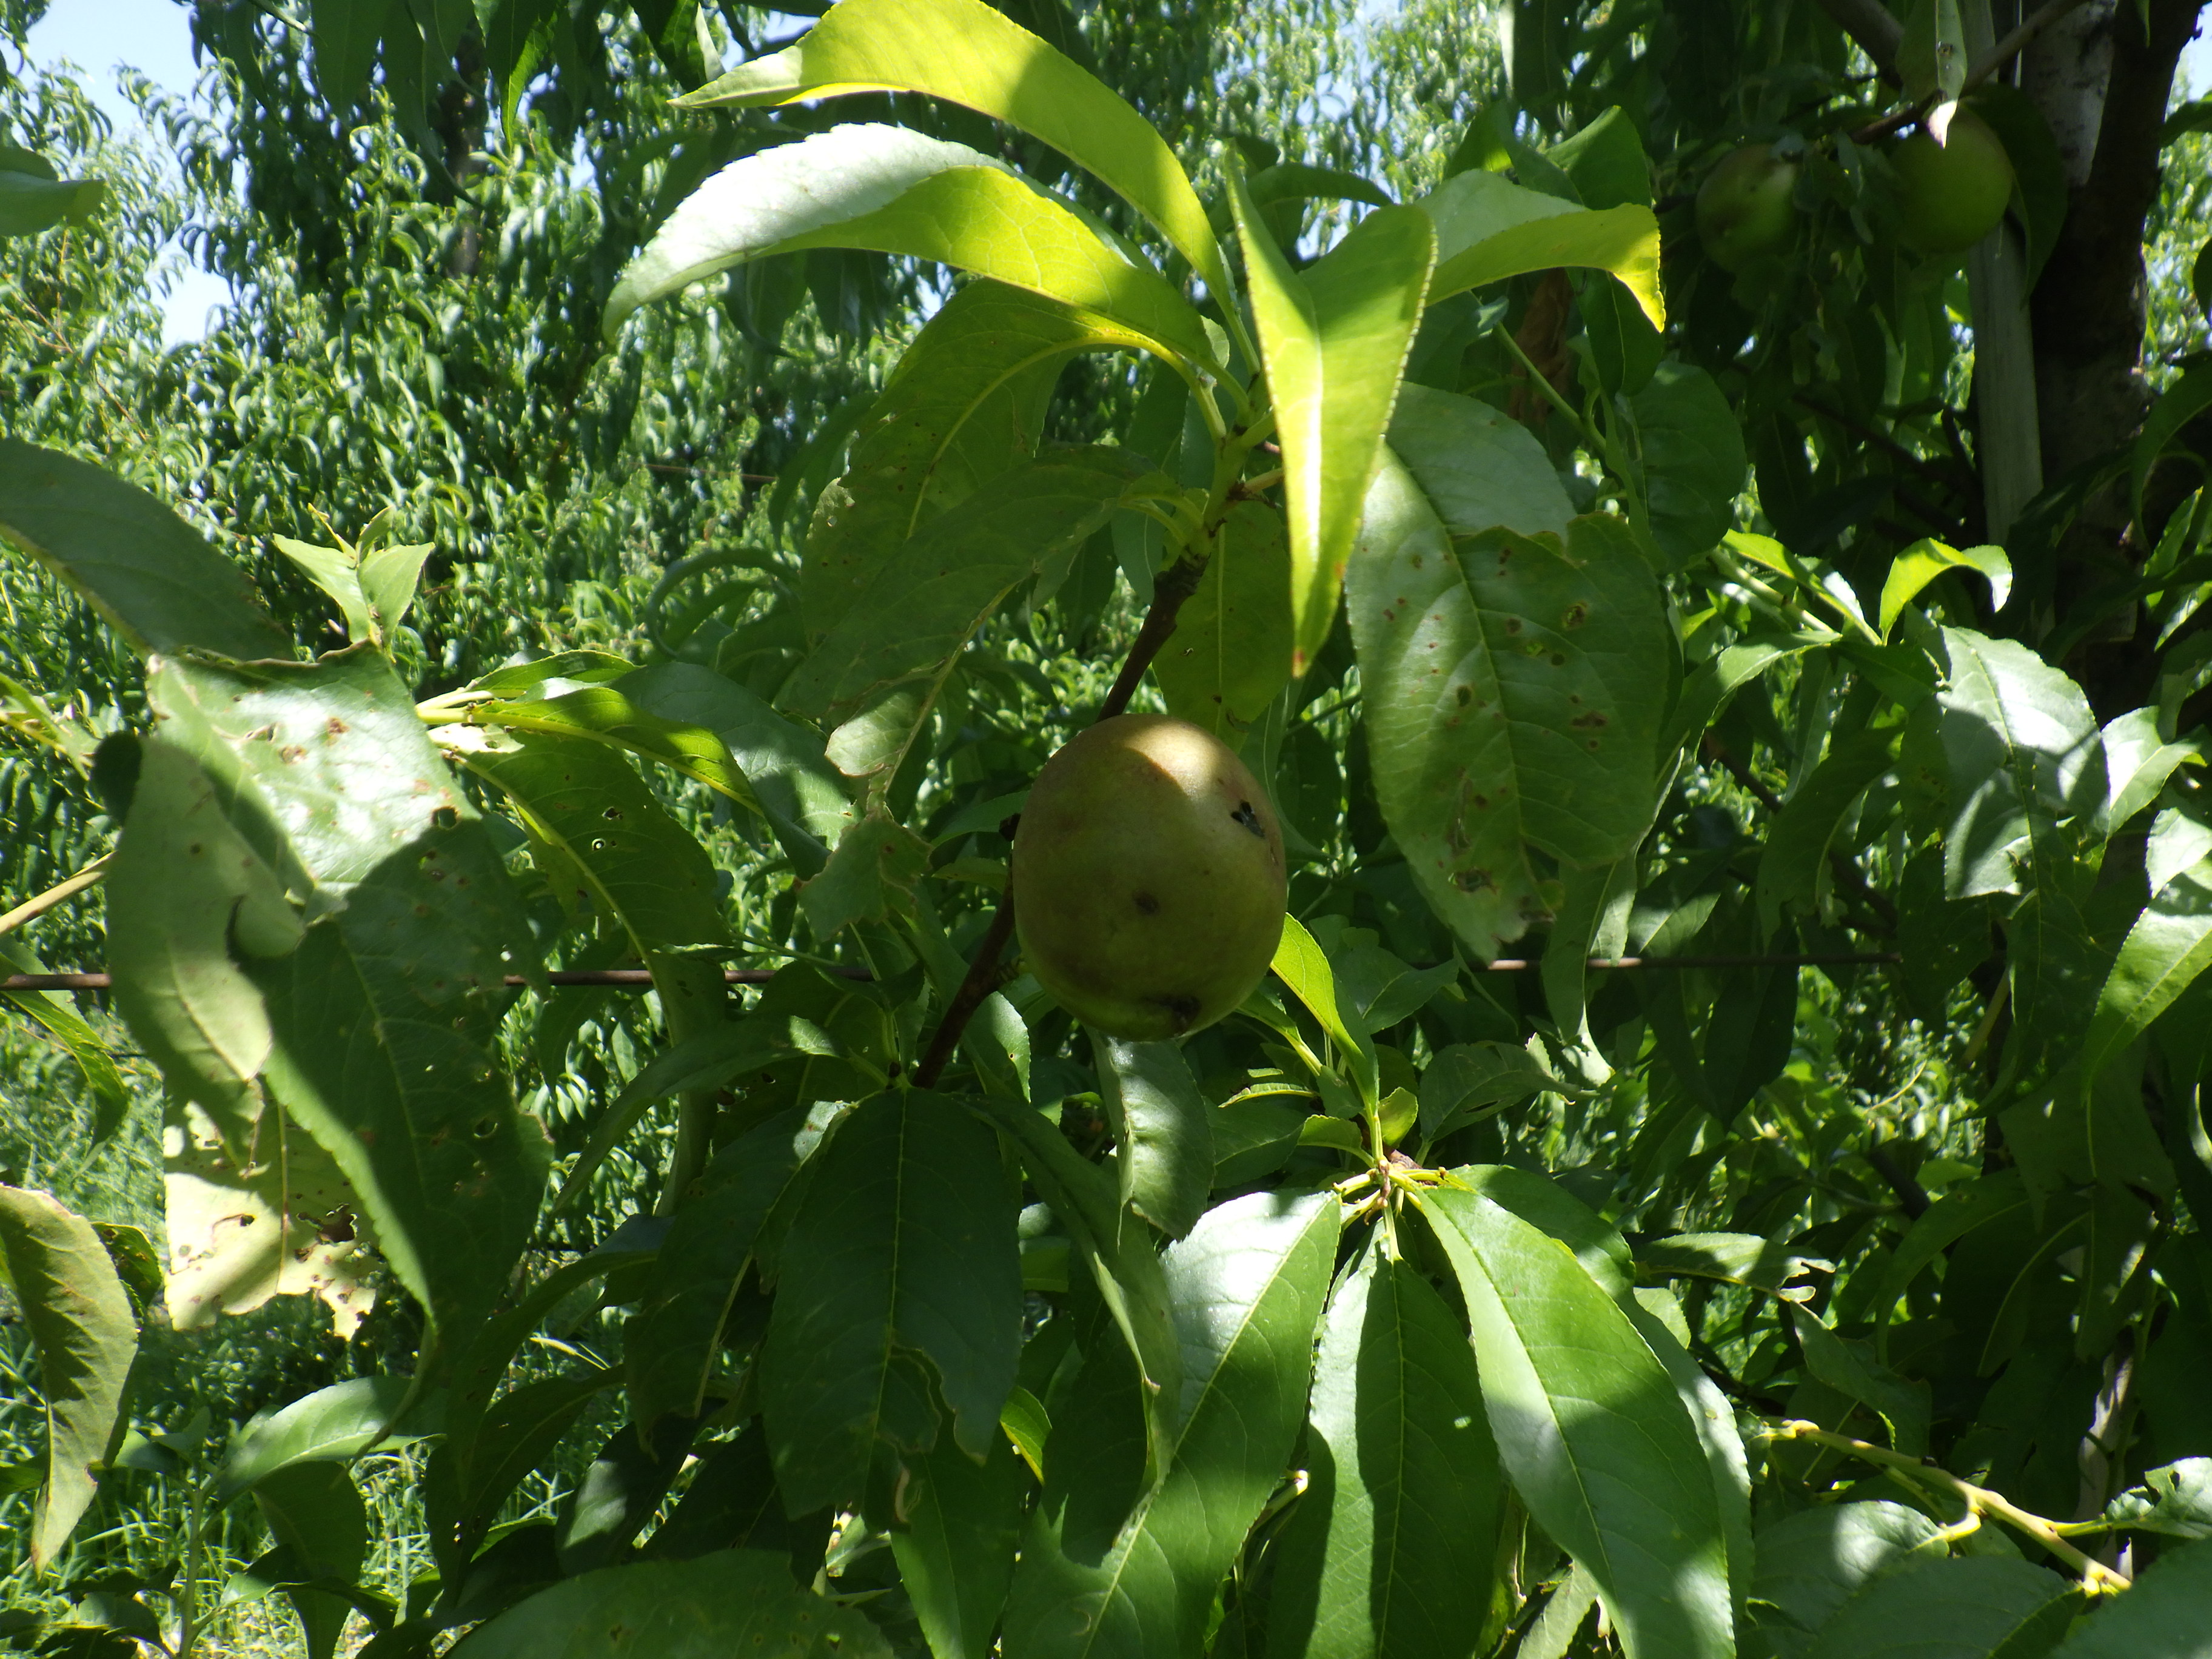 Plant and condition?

peach, mechanical damage, shot hole disease
